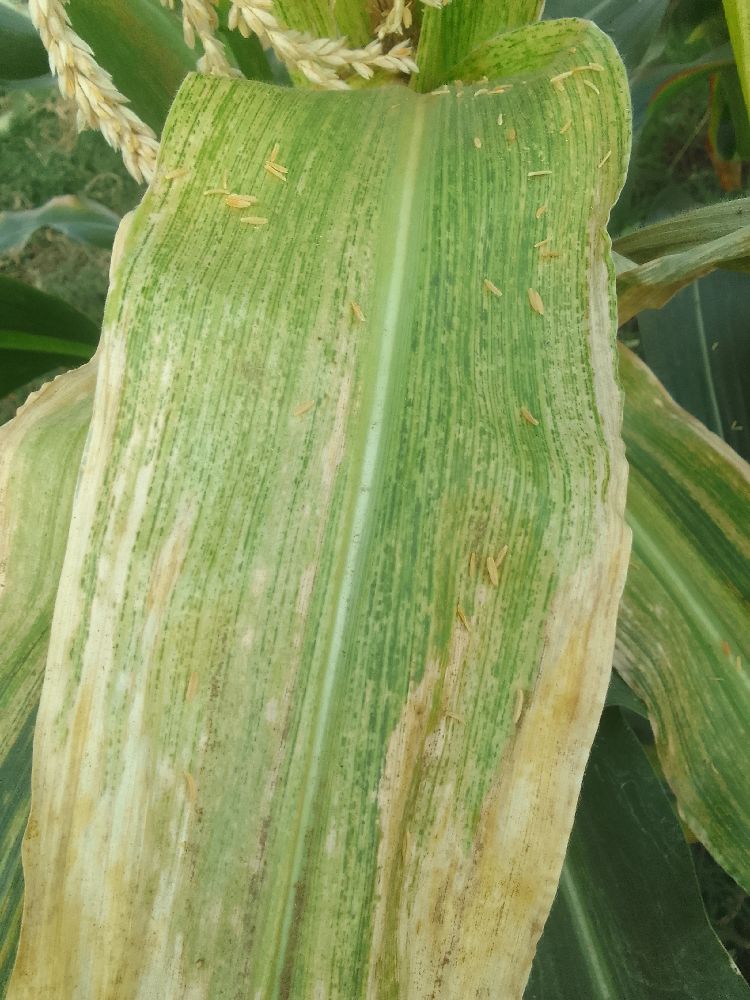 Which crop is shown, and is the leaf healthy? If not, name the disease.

maize, maize lethal necrosis
